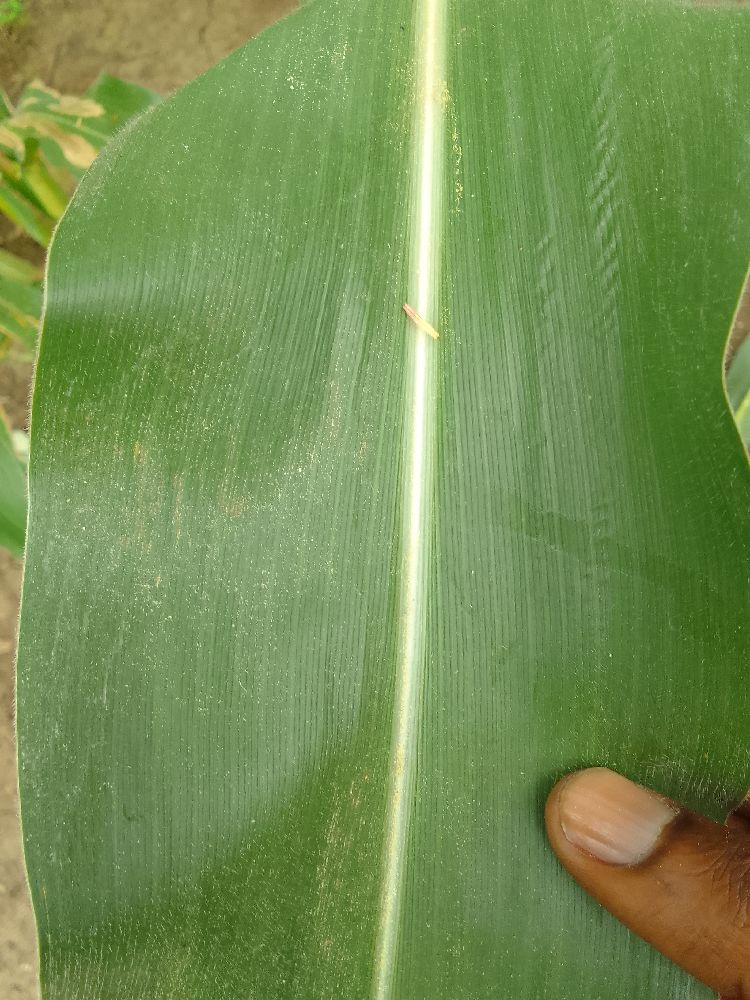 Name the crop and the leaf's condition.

maize, healthy
